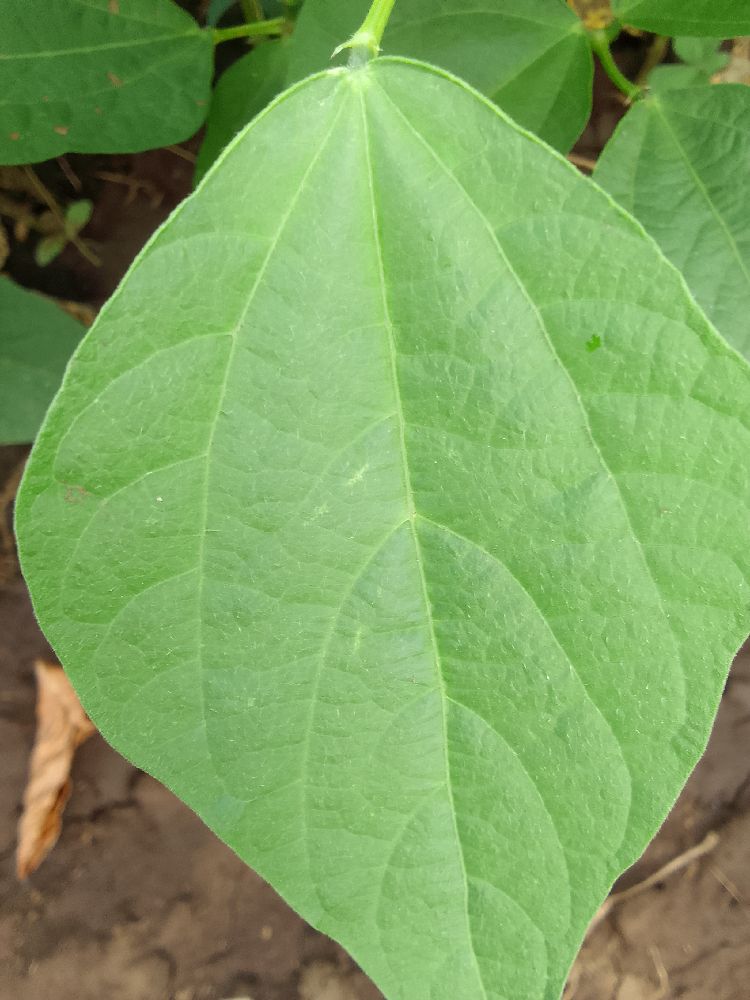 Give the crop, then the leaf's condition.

common bean, healthy
